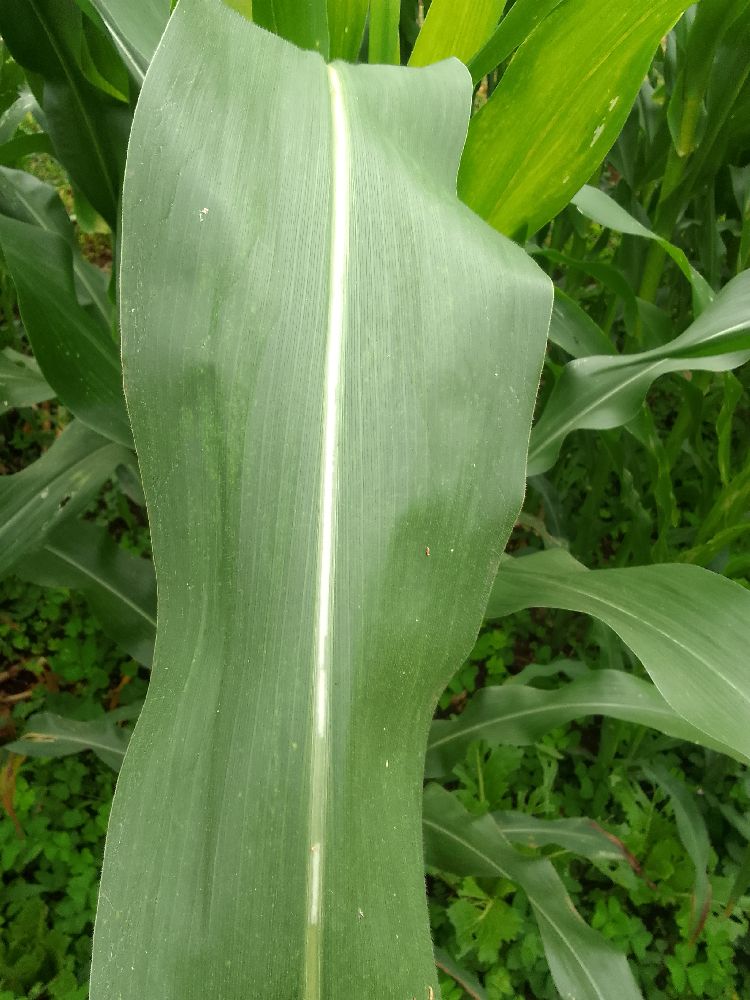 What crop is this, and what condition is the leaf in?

maize, healthy
